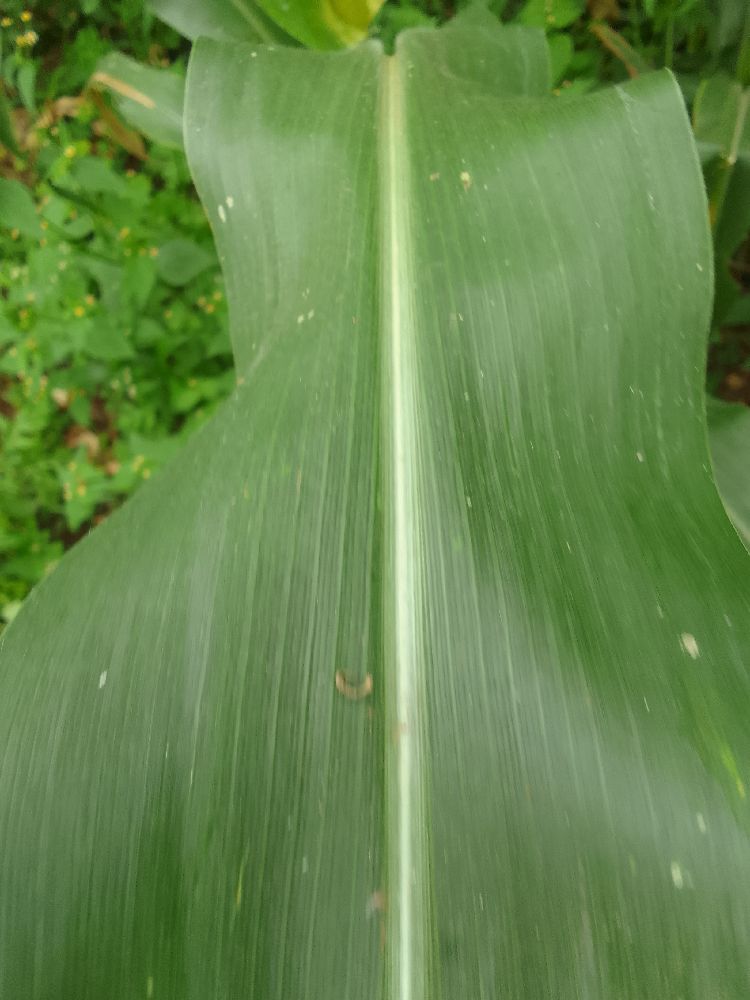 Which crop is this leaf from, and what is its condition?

maize, healthy
